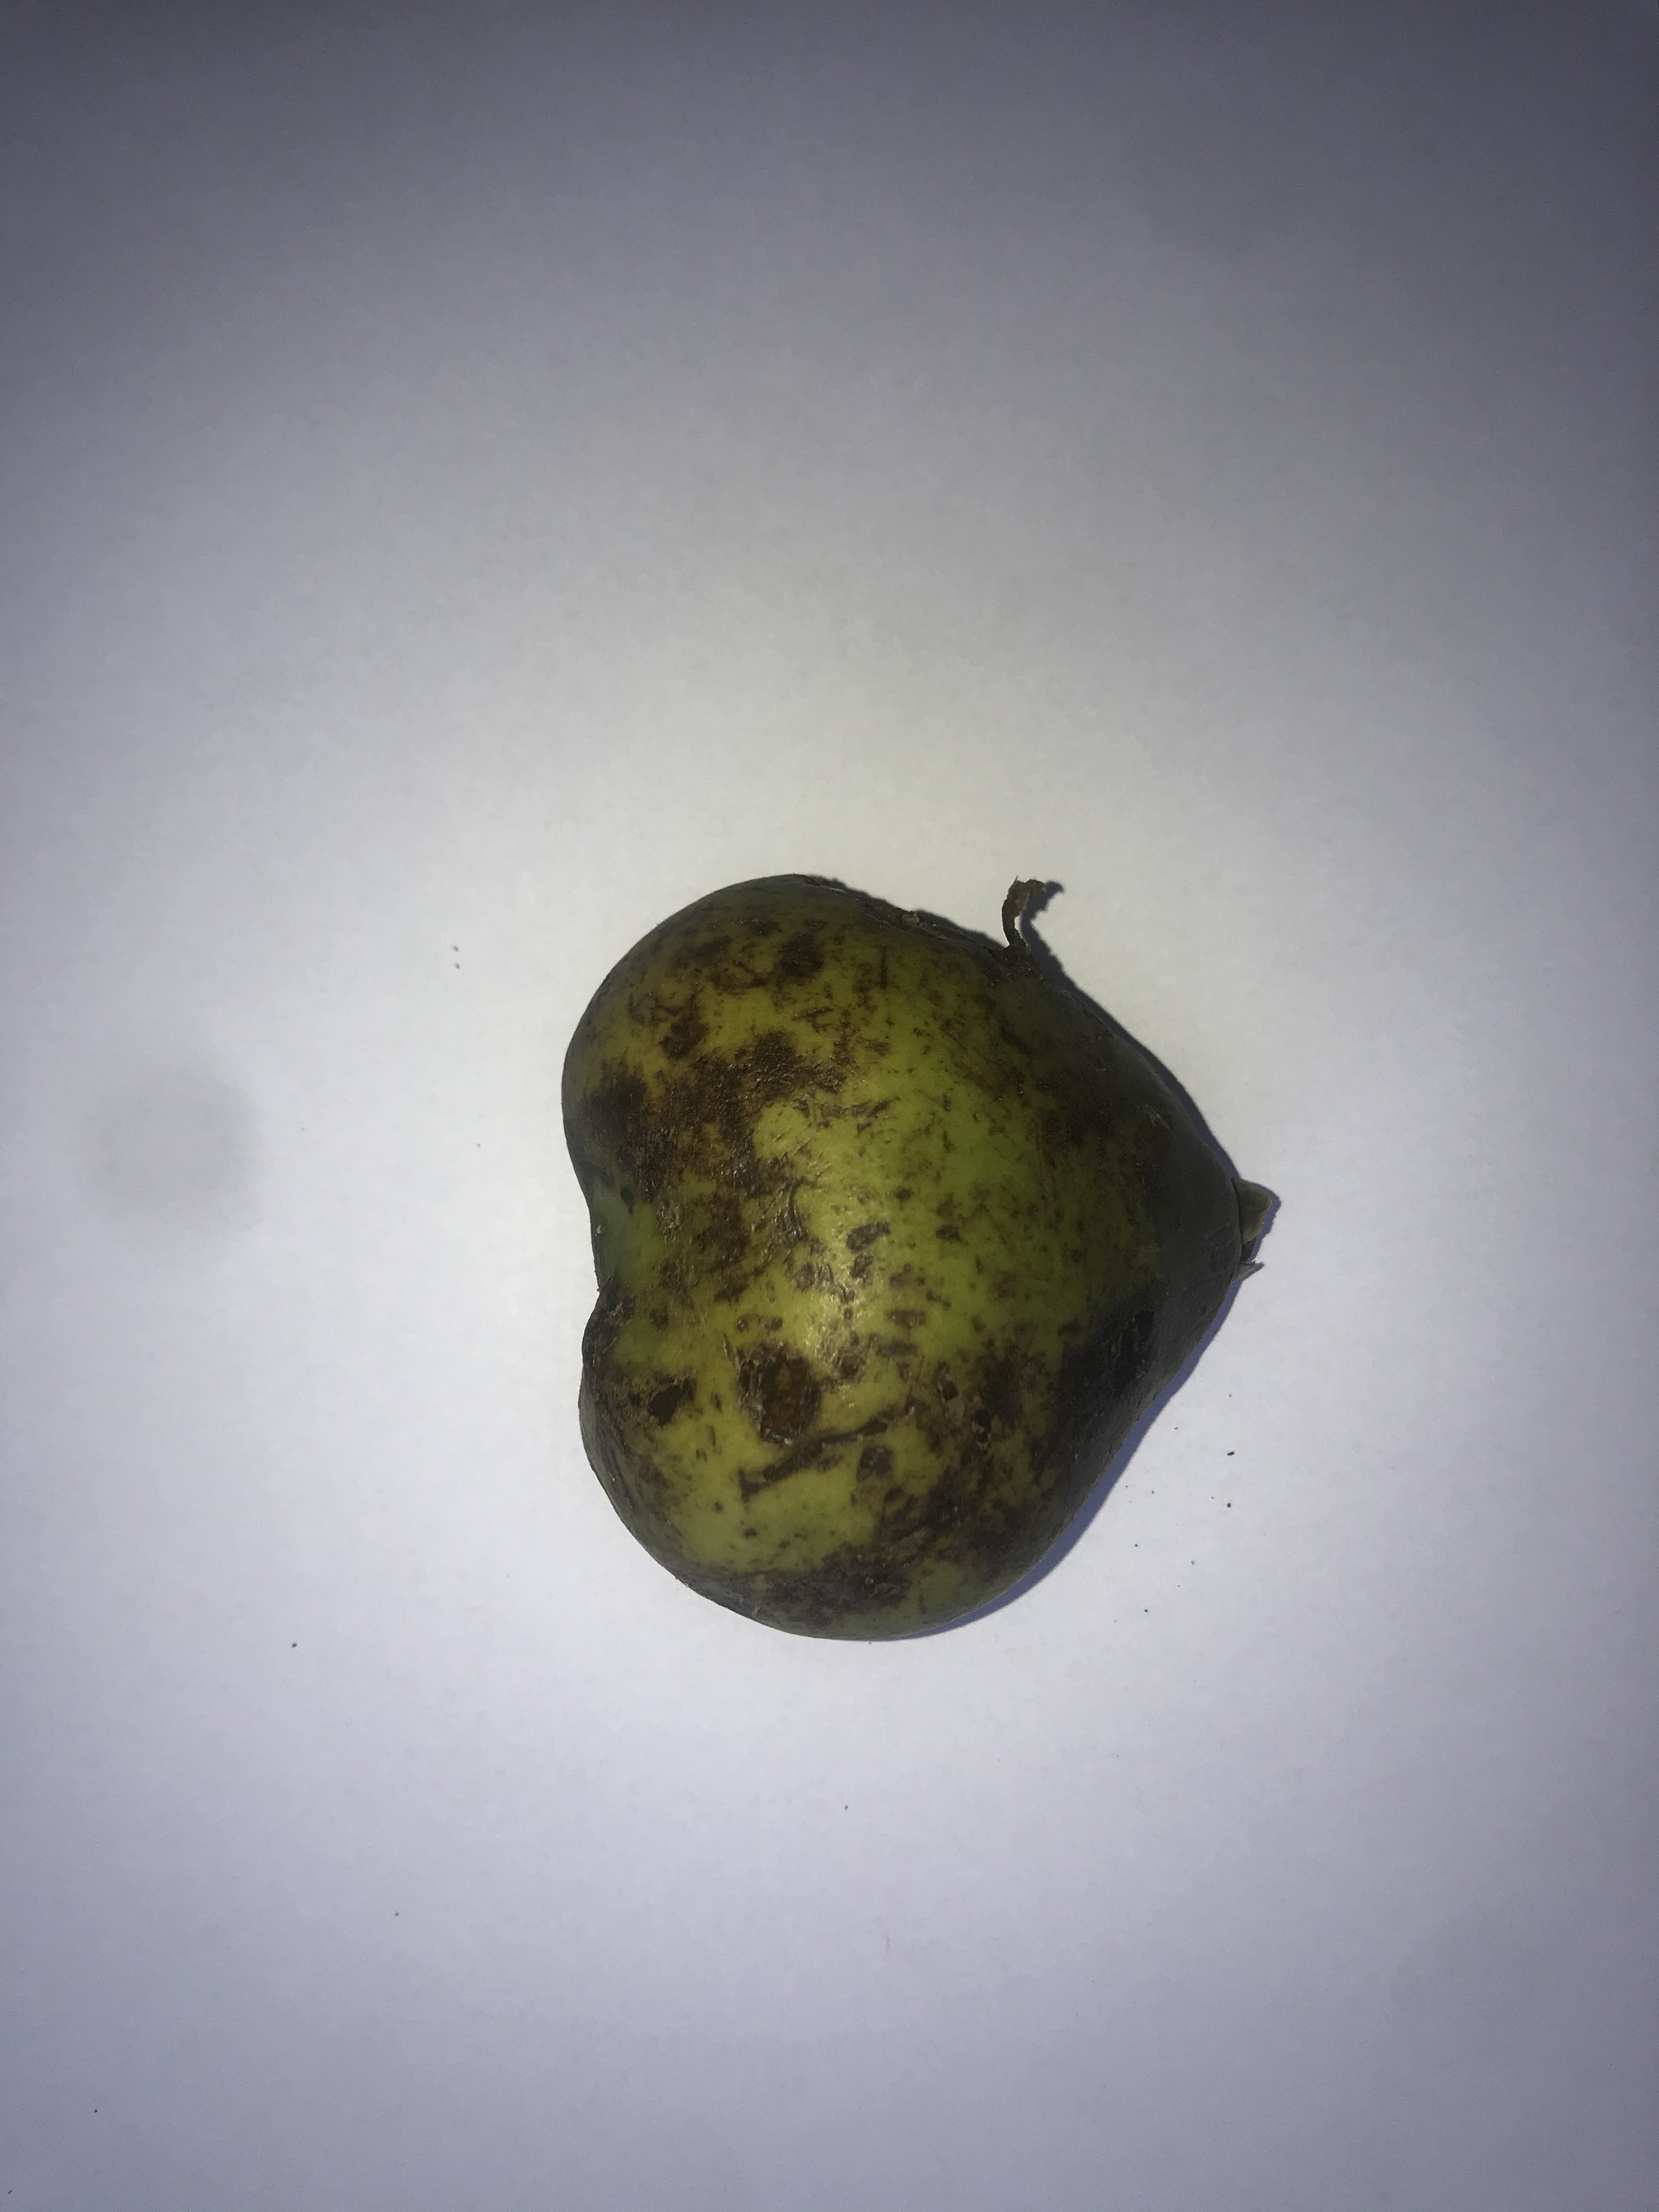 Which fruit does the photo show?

pequi
